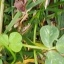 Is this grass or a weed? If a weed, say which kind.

unstructured weed
